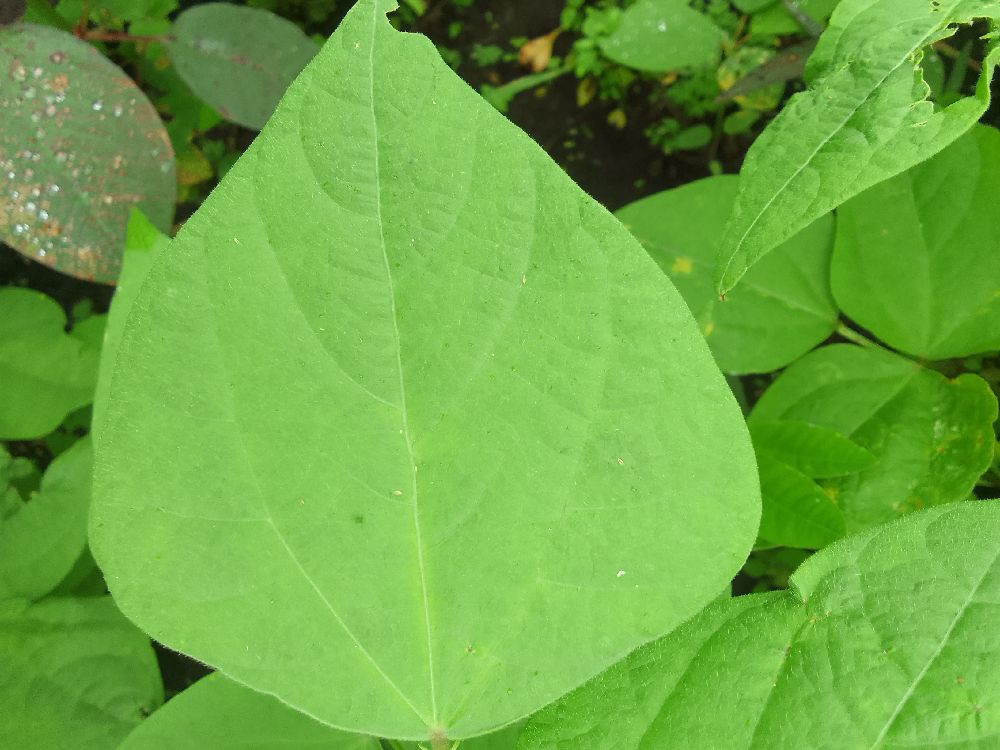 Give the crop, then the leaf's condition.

common bean, healthy
